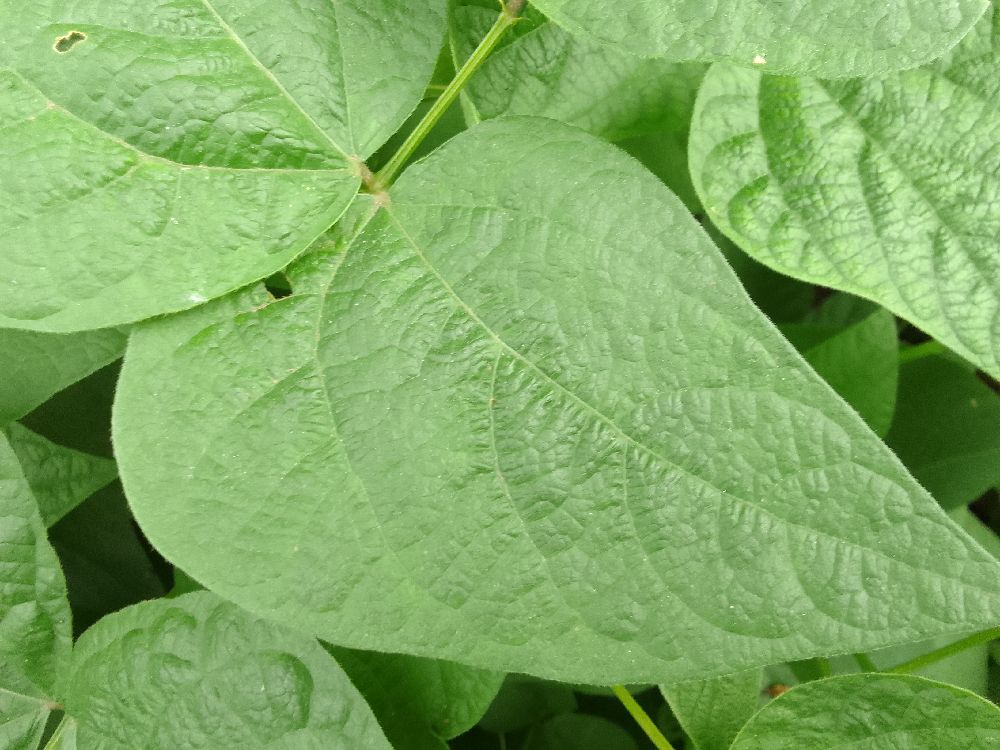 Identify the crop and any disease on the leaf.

common bean, healthy
